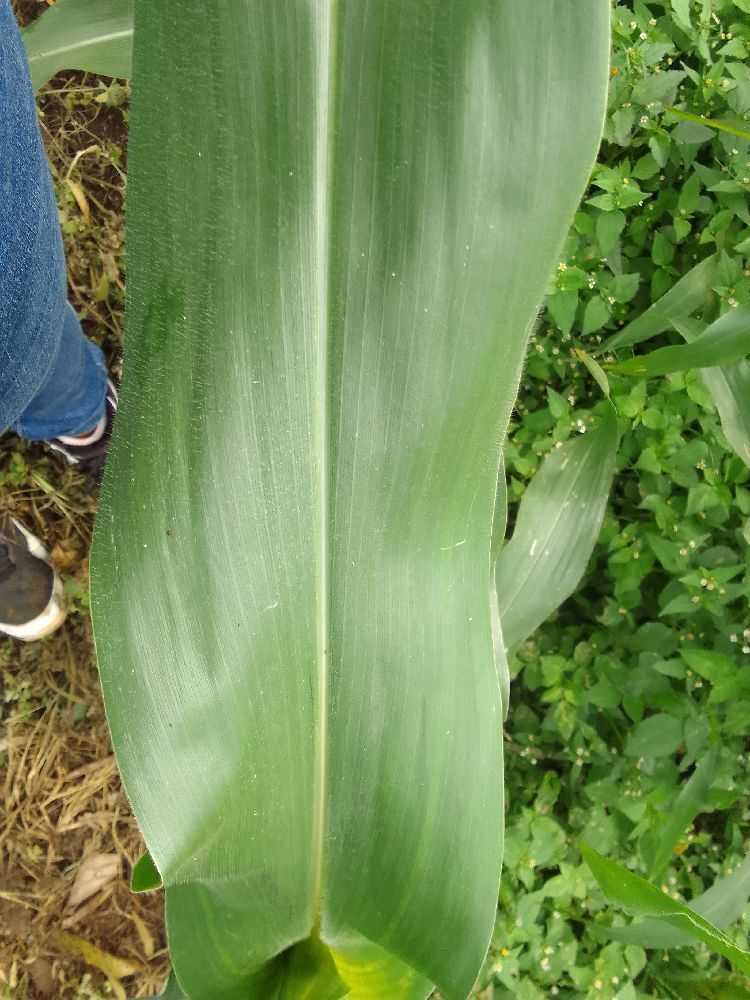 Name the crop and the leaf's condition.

maize, healthy
